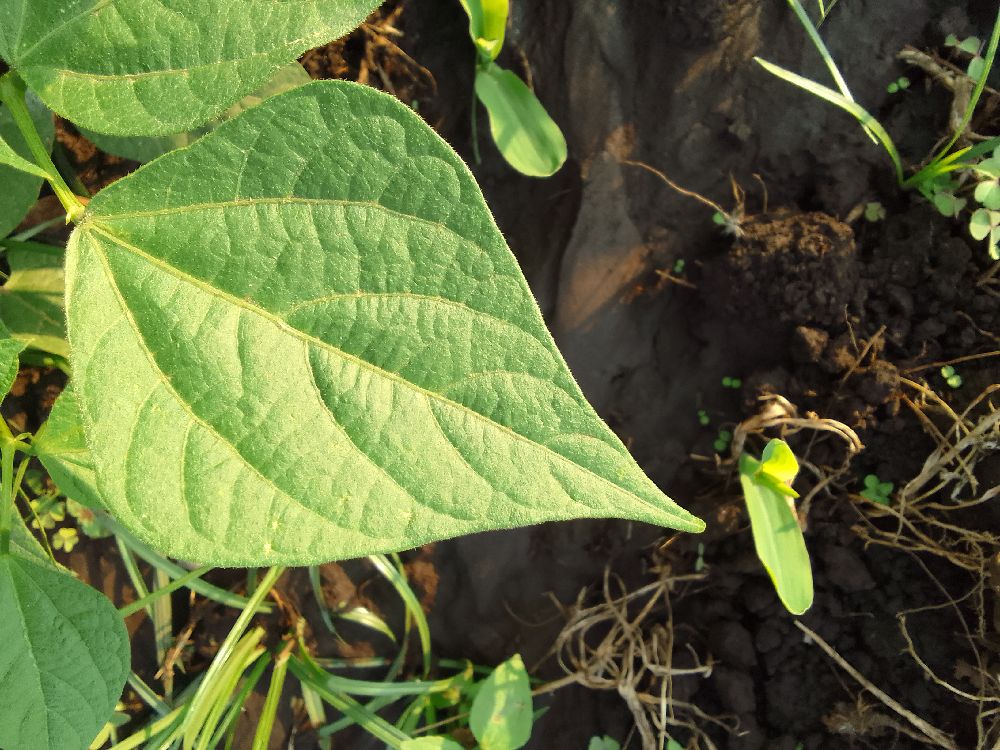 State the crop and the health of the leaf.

common bean, healthy
